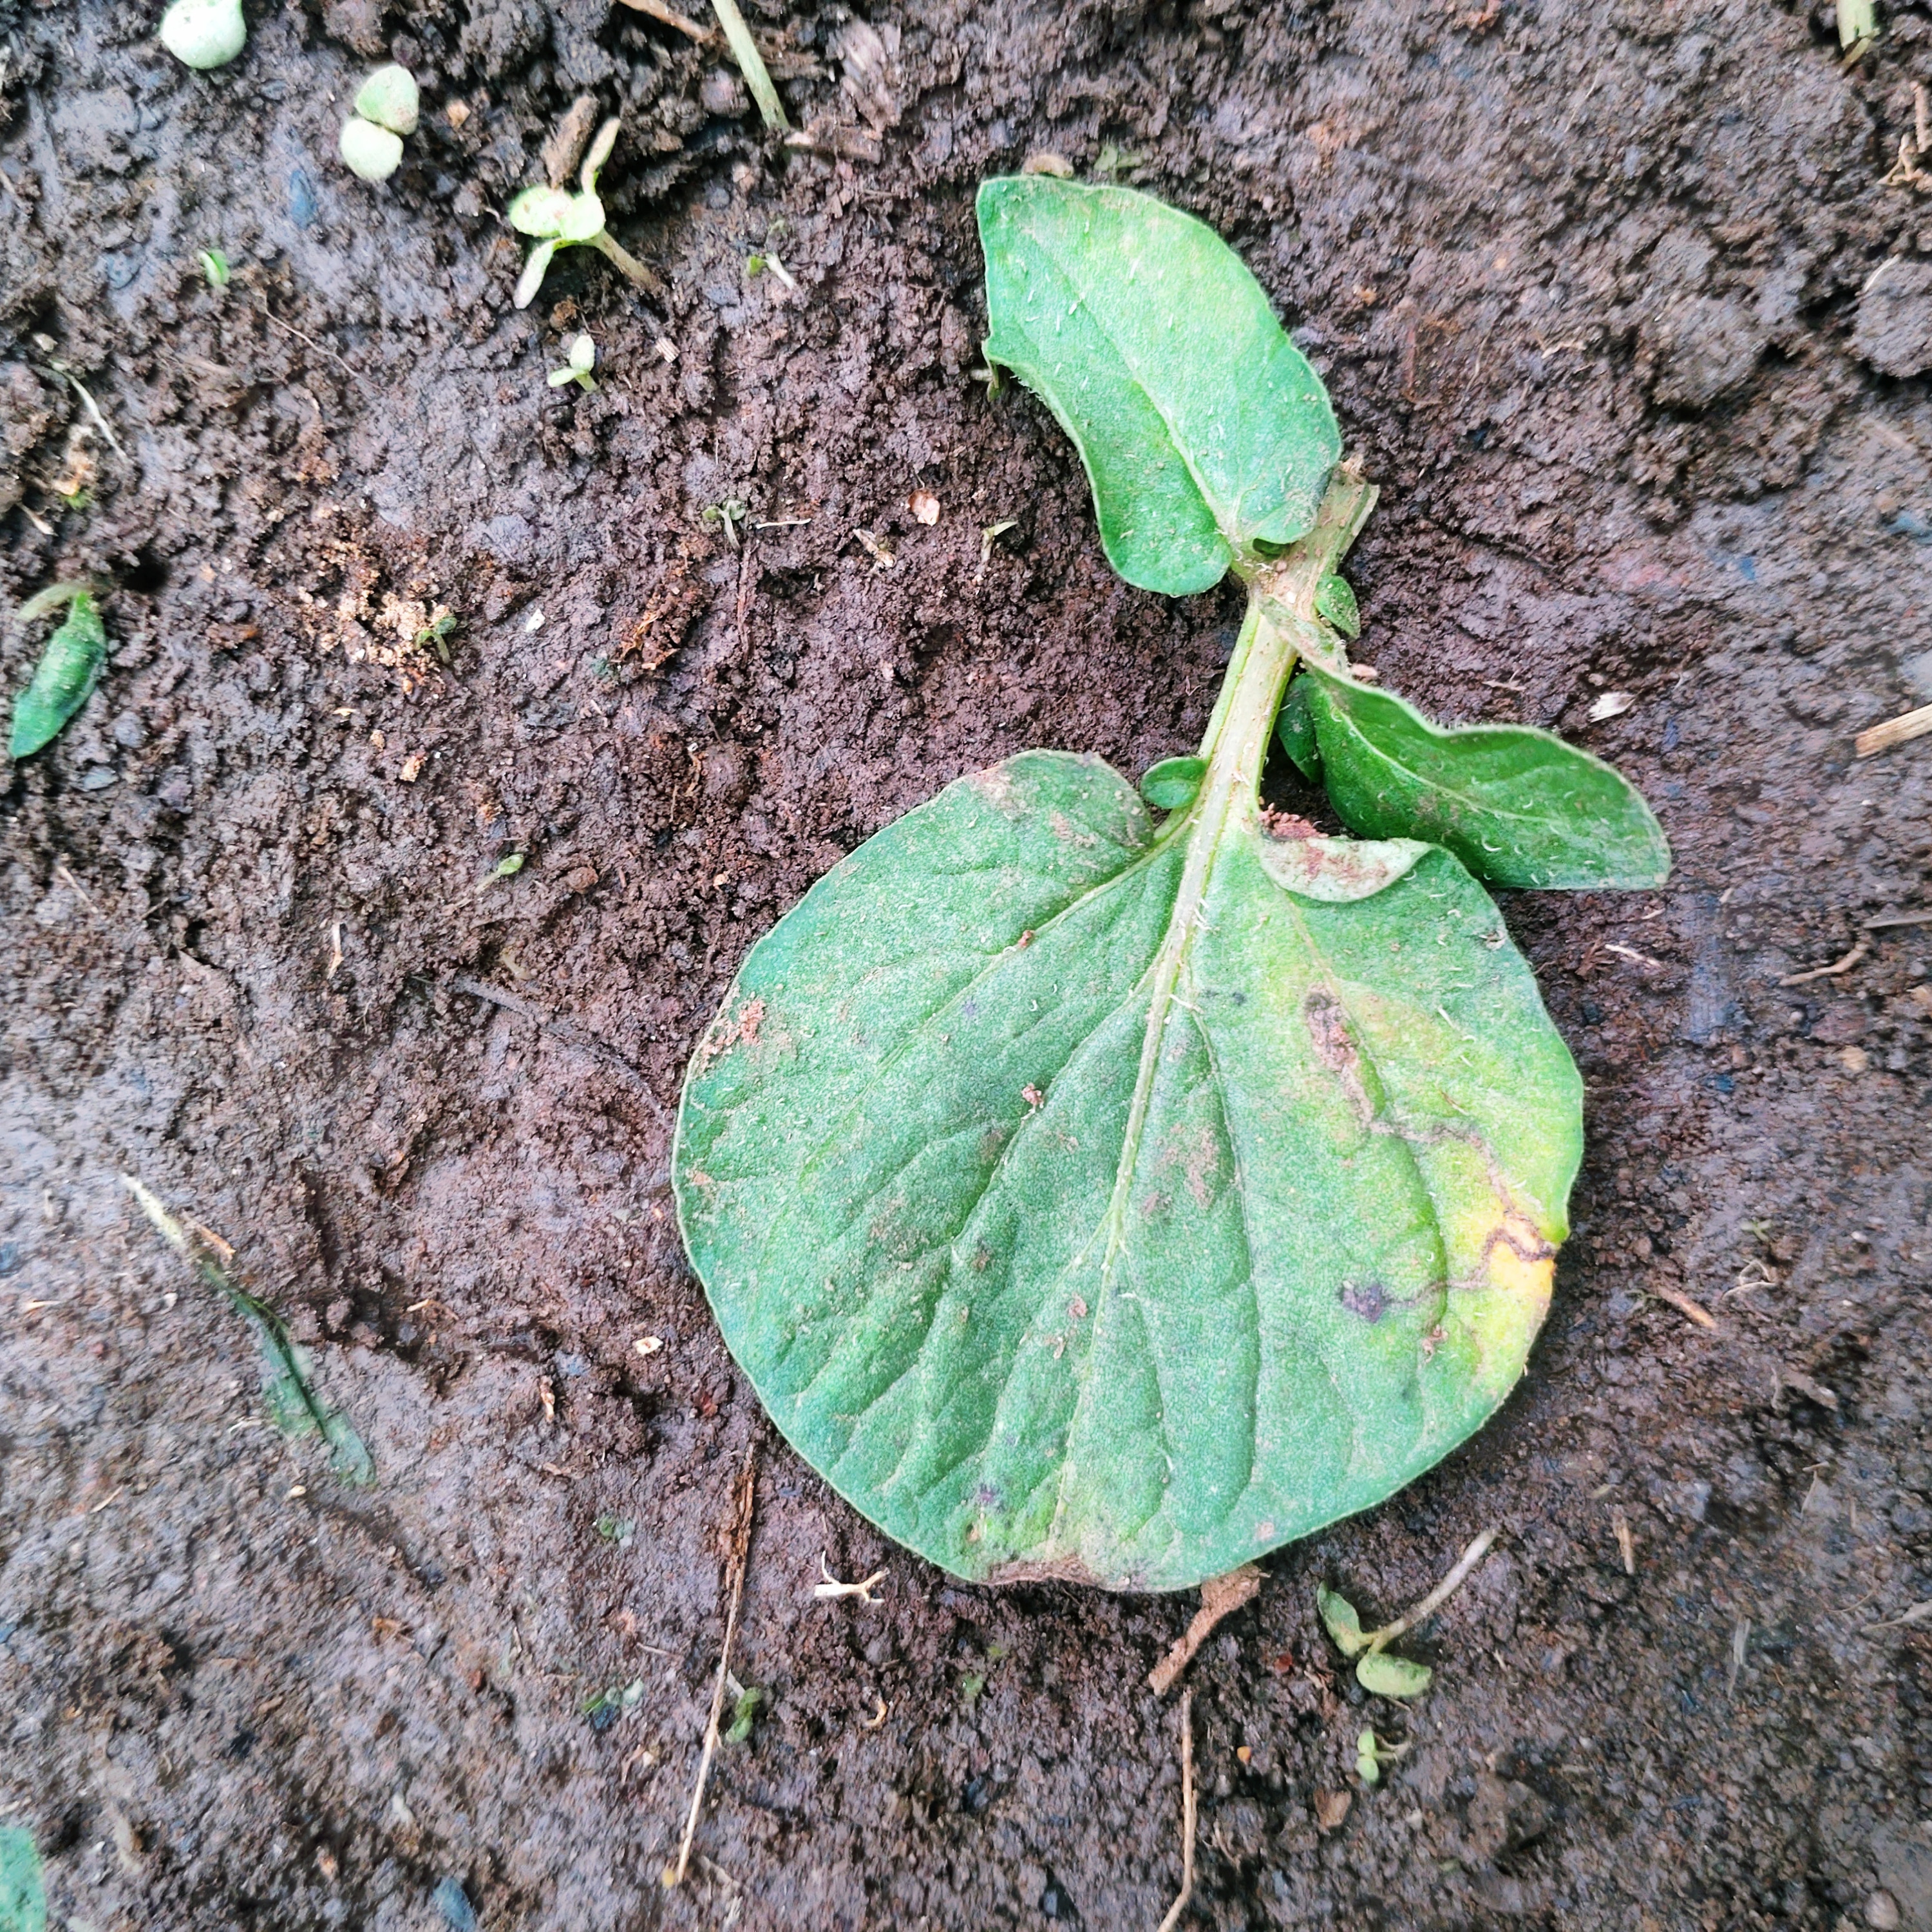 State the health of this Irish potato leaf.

late blight
